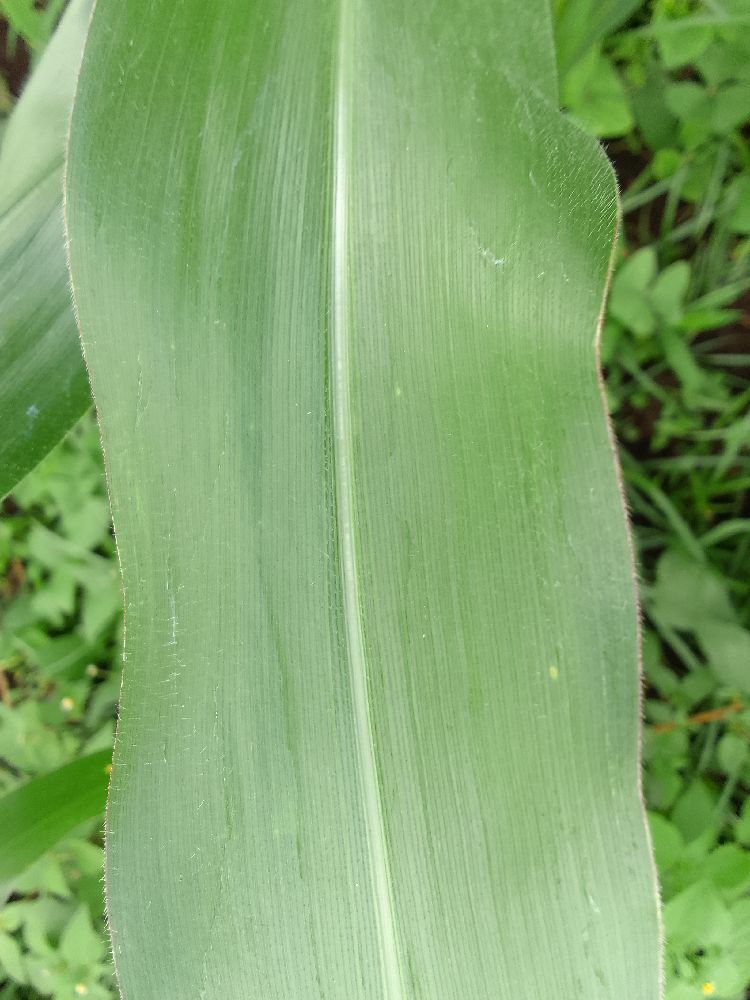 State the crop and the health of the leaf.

maize, healthy
